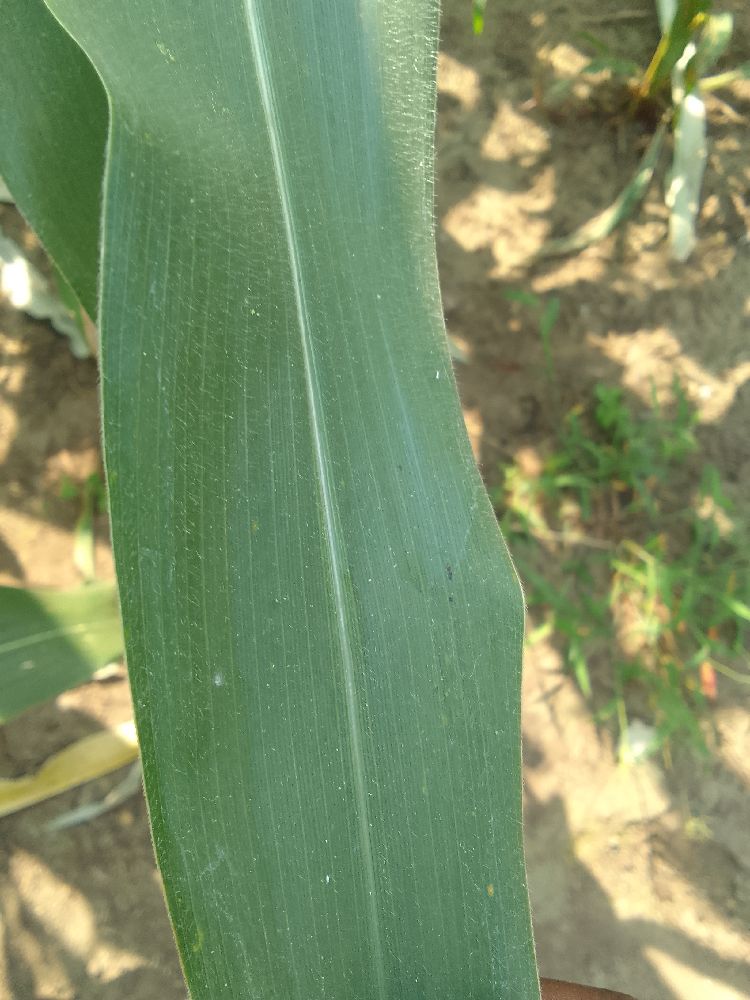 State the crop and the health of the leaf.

maize, healthy
